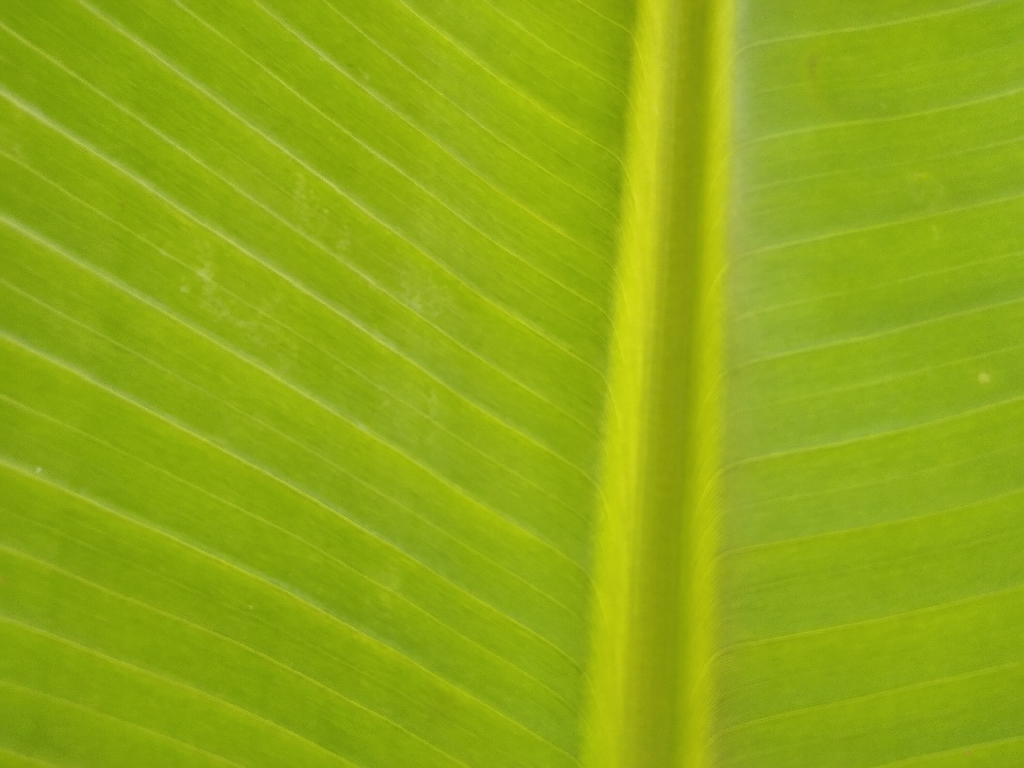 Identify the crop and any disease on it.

banana, healthy
